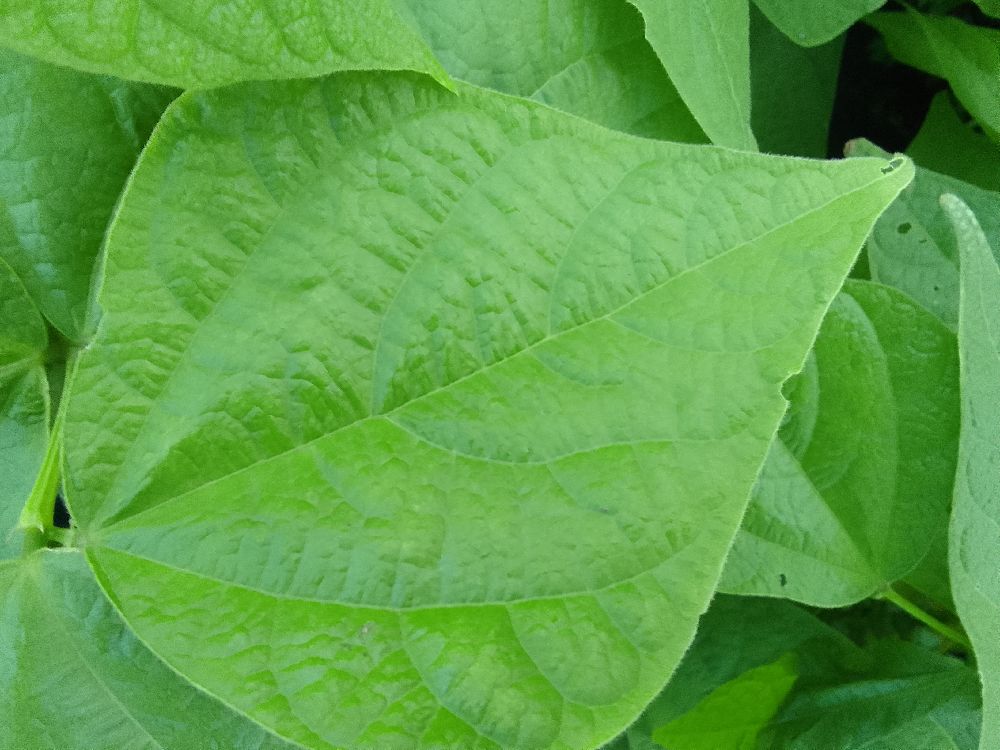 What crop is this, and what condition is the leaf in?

common bean, healthy
